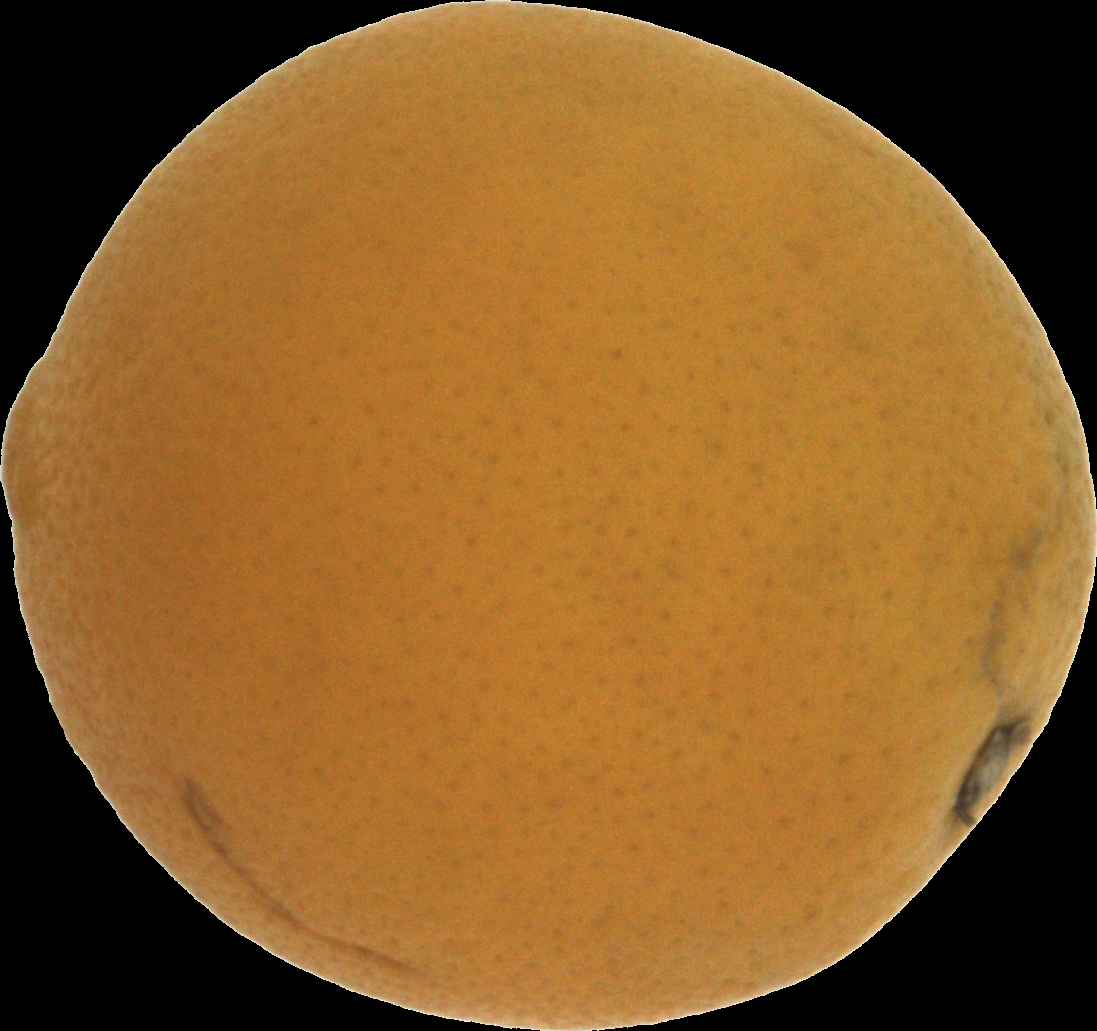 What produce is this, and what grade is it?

orange, bad
